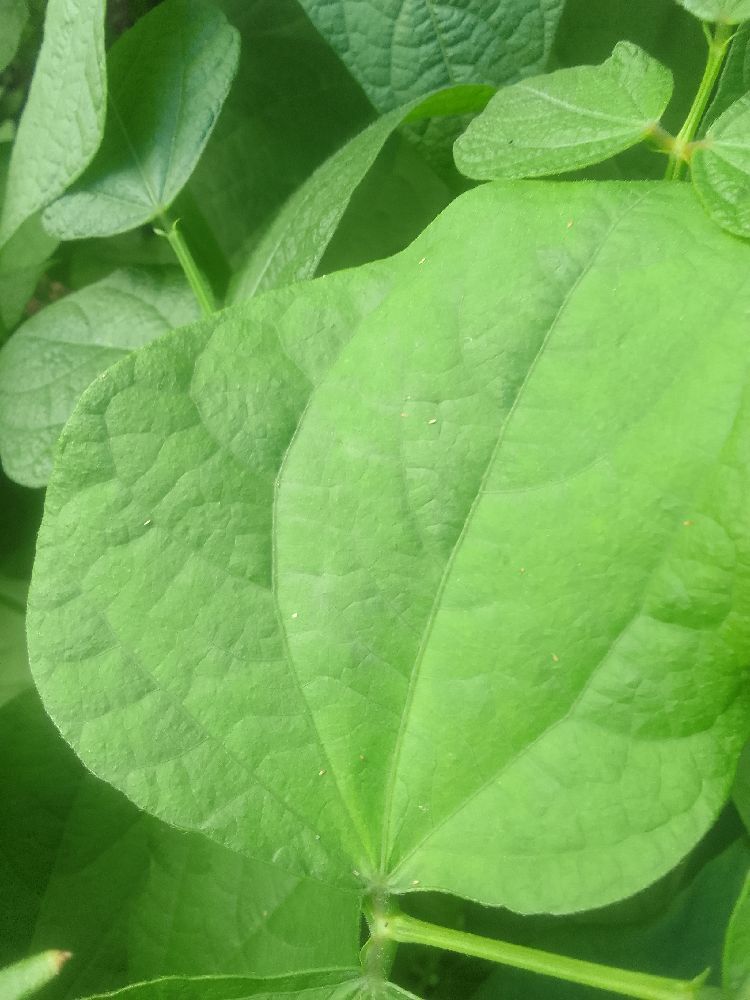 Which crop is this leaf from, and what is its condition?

common bean, healthy
